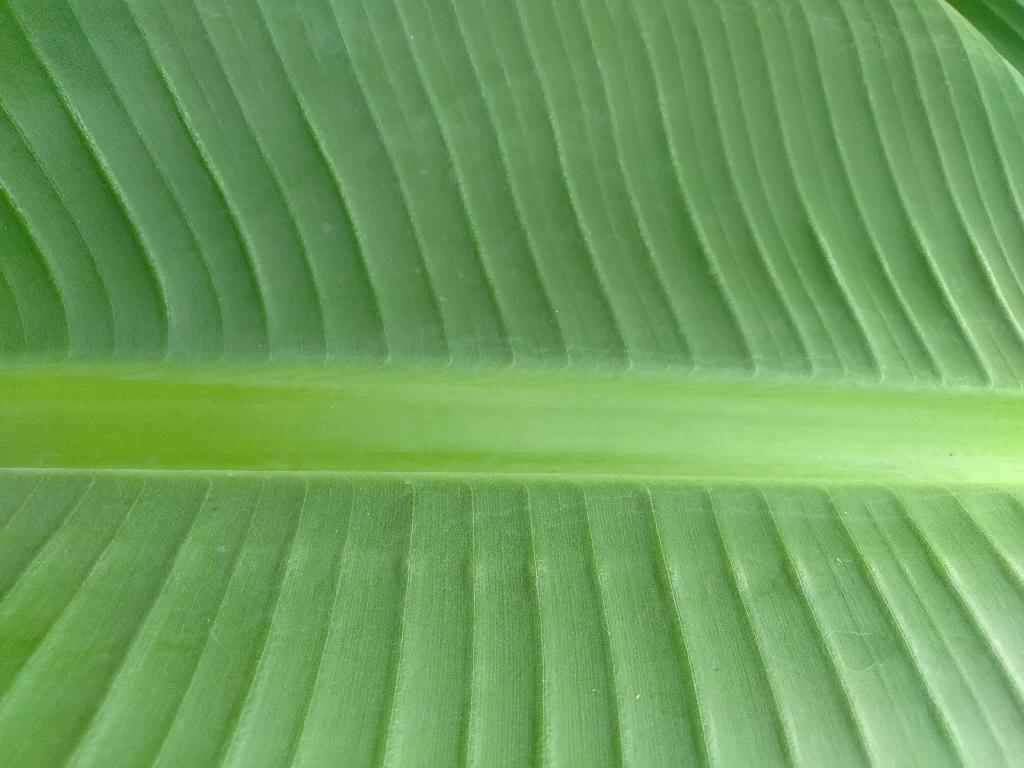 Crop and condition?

banana, healthy
